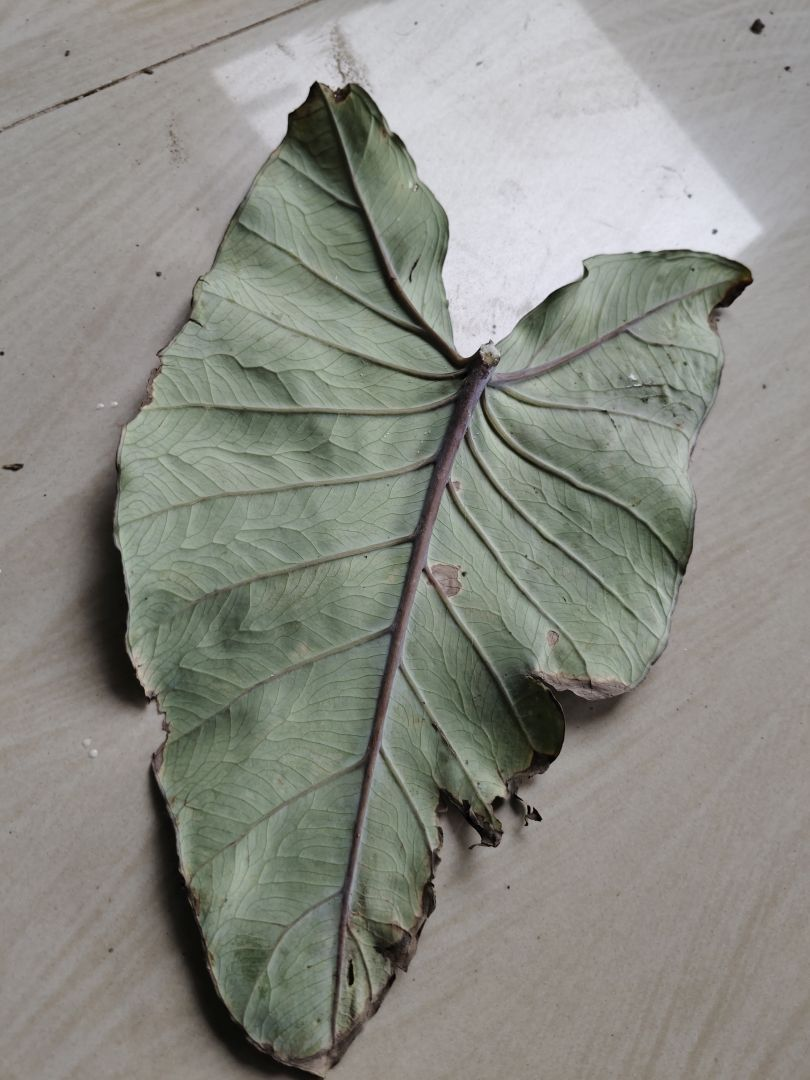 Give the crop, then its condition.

taro, leaf blight
